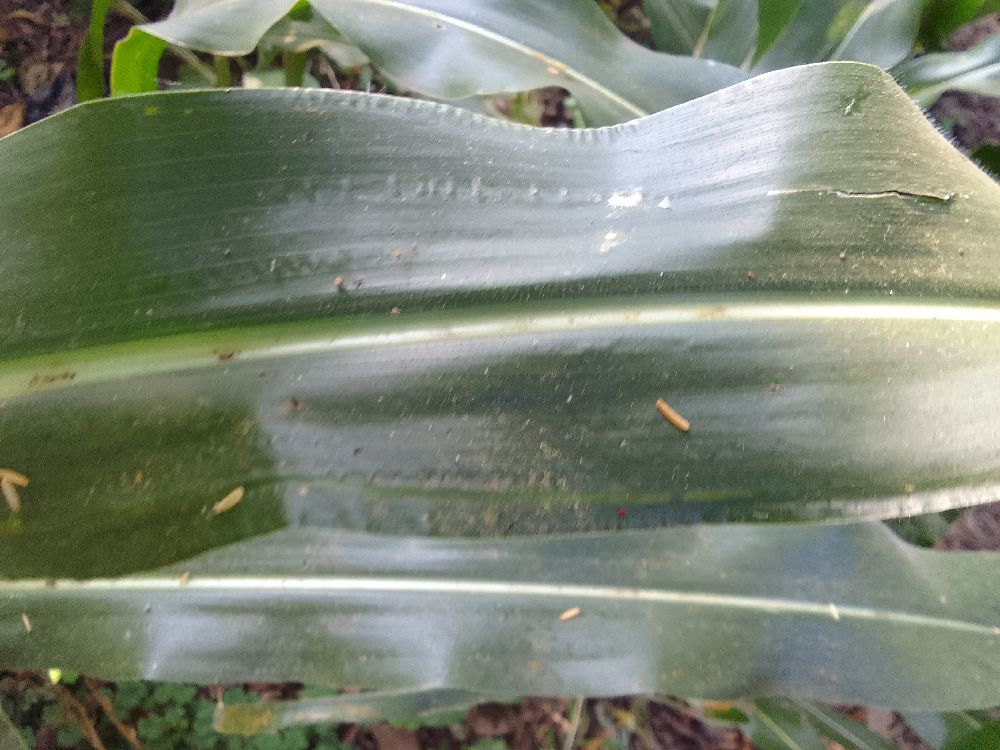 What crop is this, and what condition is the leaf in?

maize, healthy
